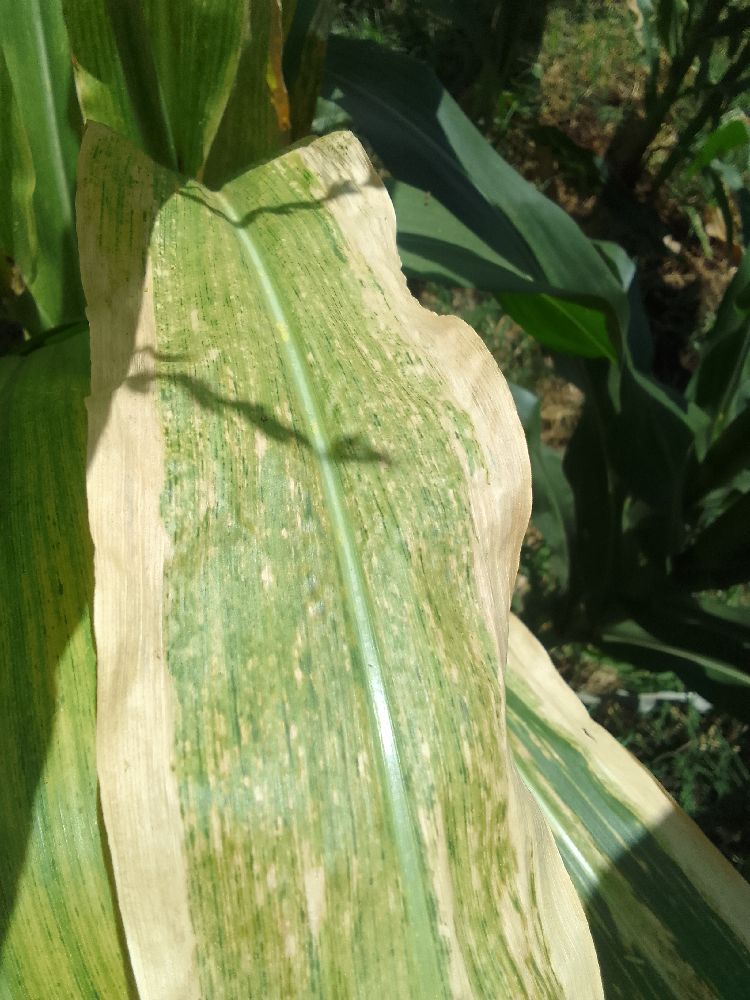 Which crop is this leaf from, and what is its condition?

maize, maize lethal necrosis
